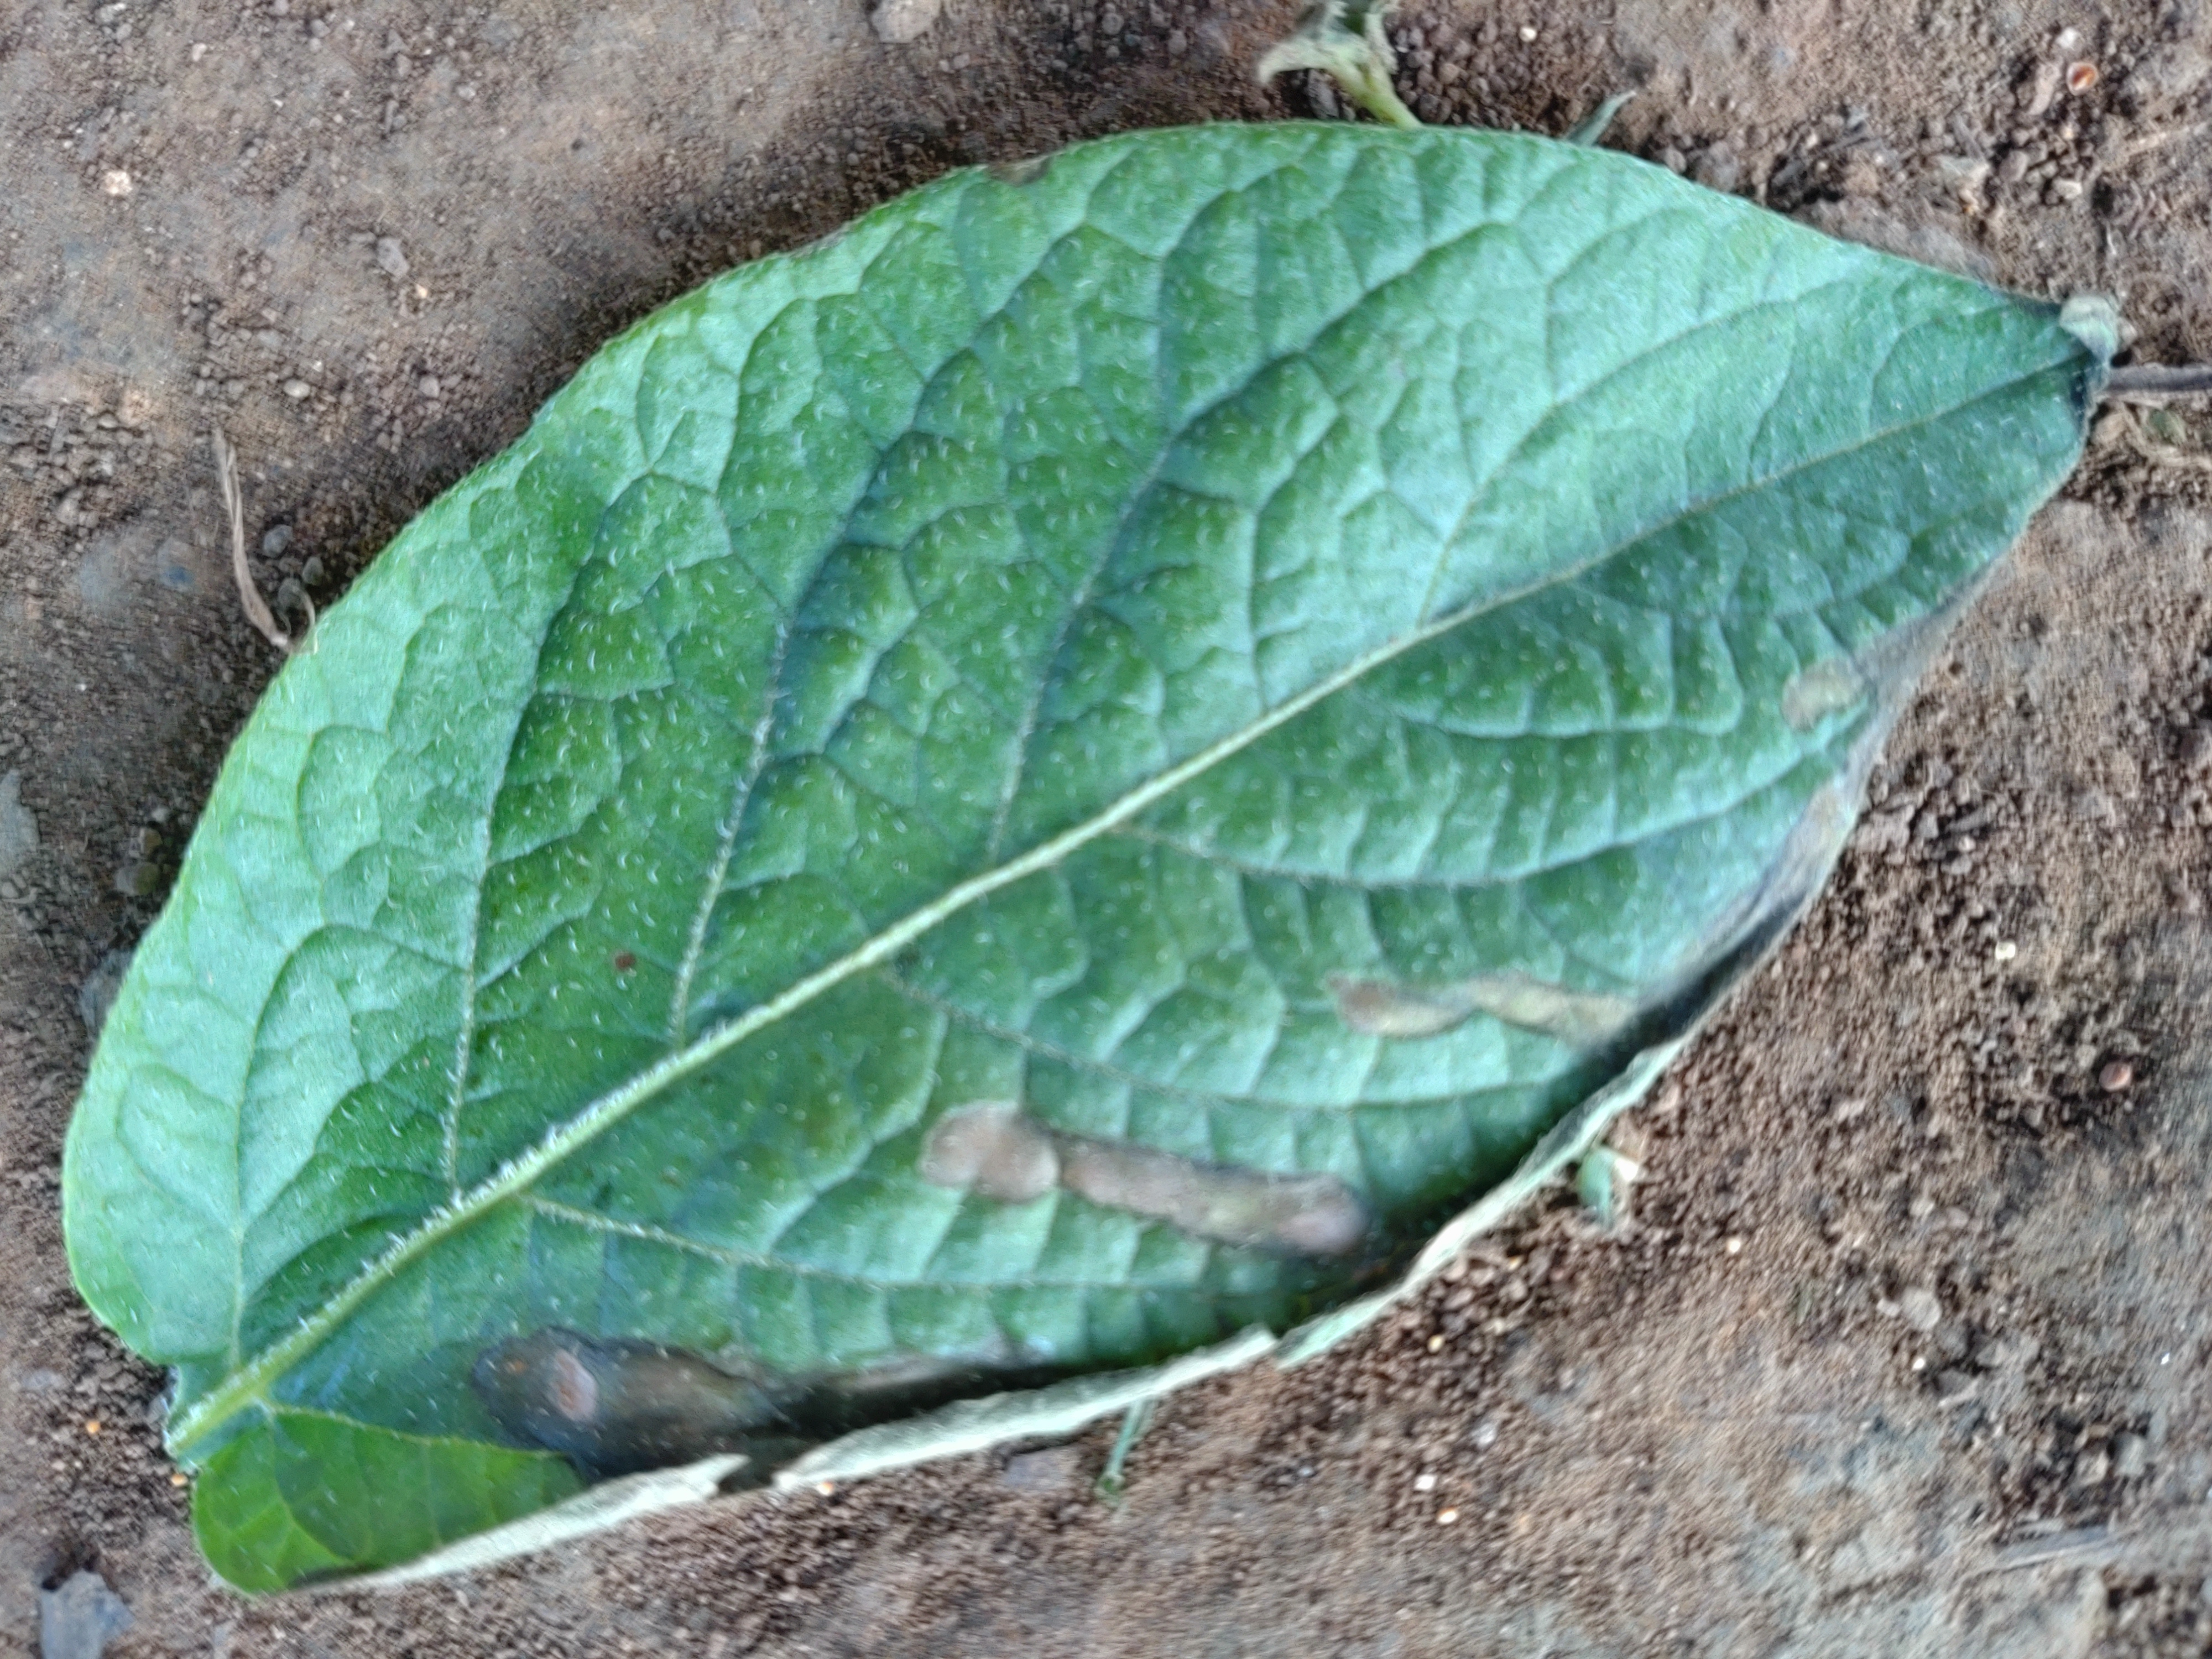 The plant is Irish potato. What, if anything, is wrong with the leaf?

early blight
